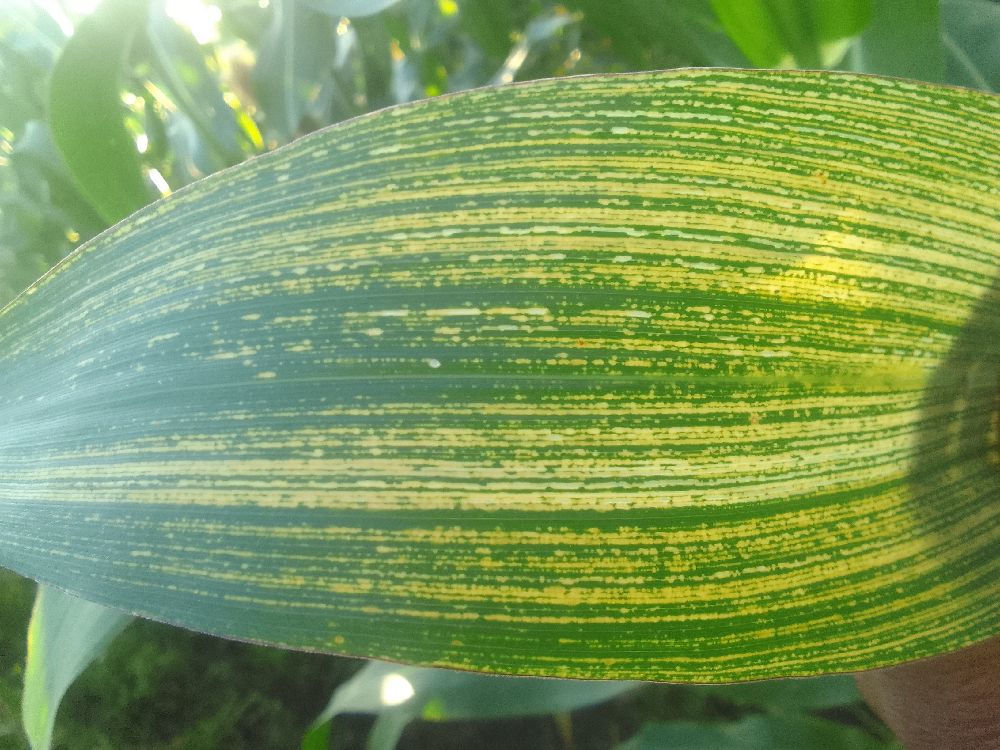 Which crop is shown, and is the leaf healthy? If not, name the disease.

maize, maize streak virus
